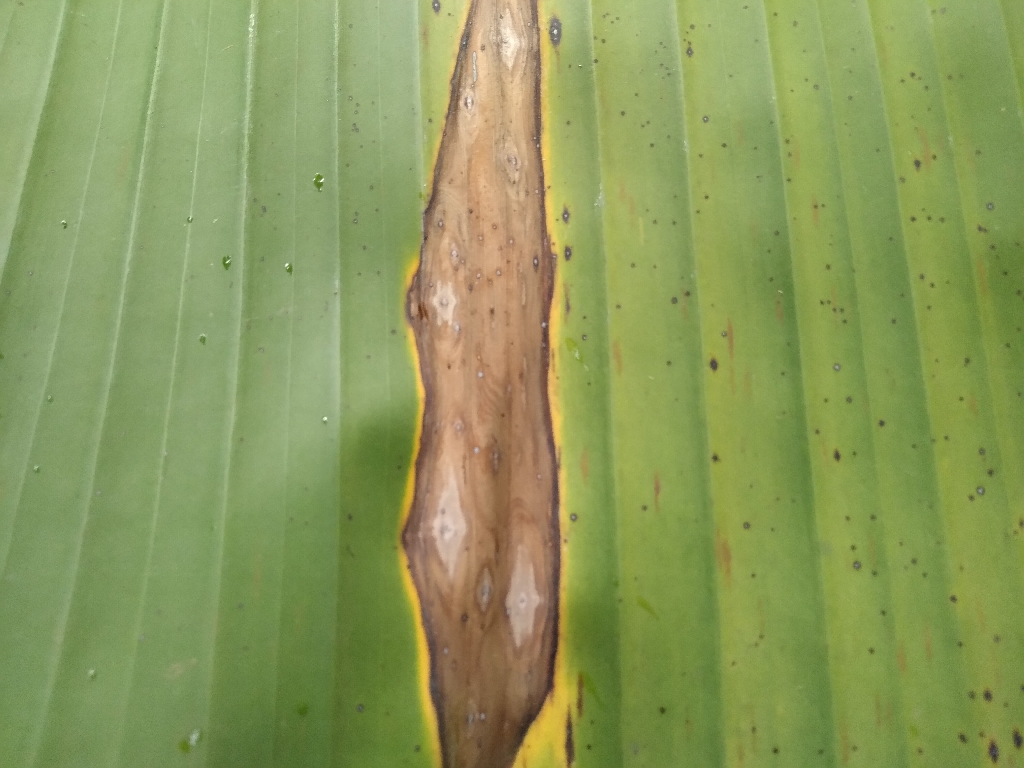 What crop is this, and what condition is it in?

banana, black sigatoka
